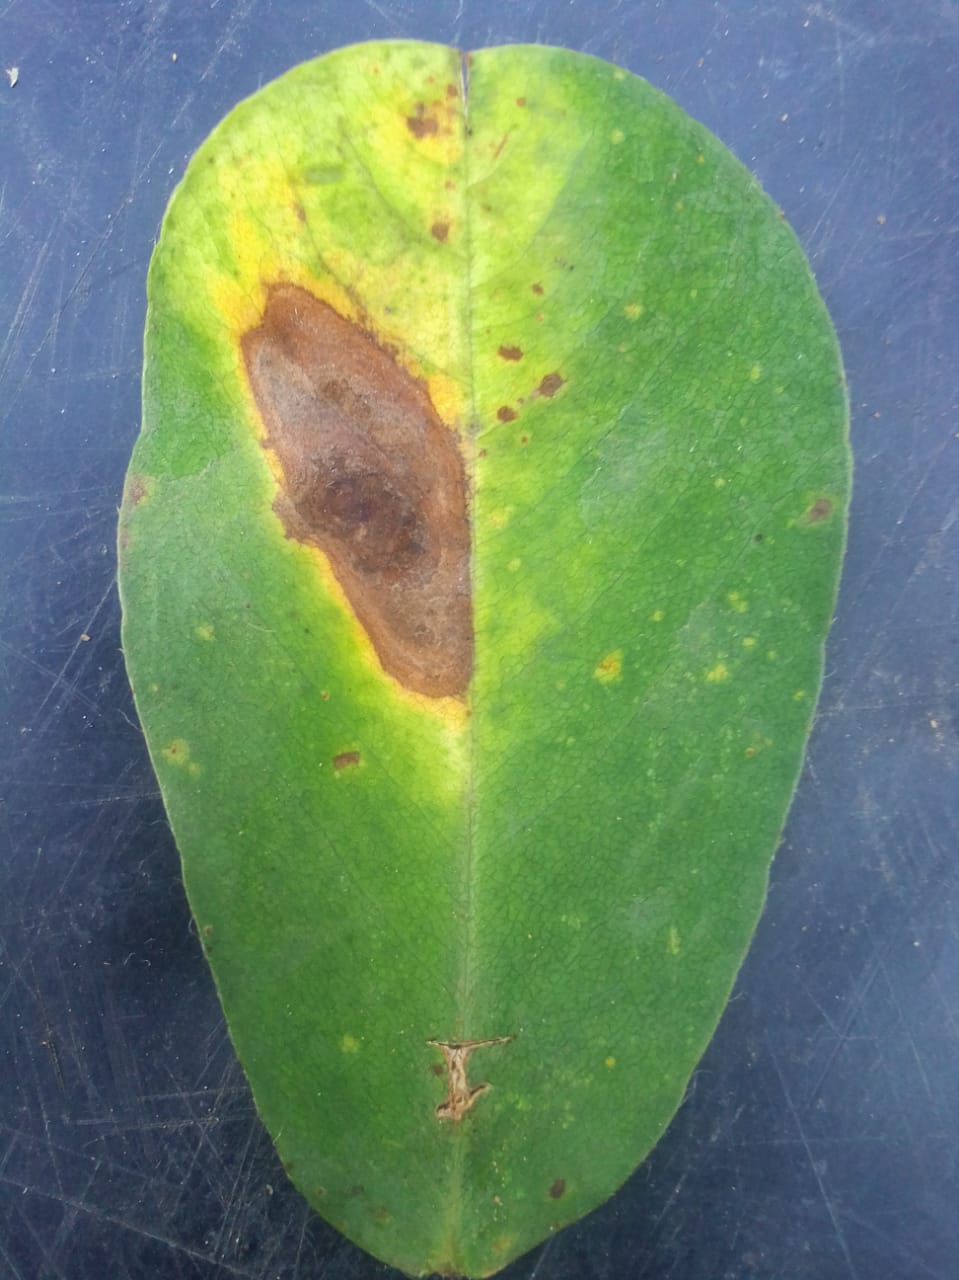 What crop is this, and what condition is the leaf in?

peanut, phoma arachidicola
